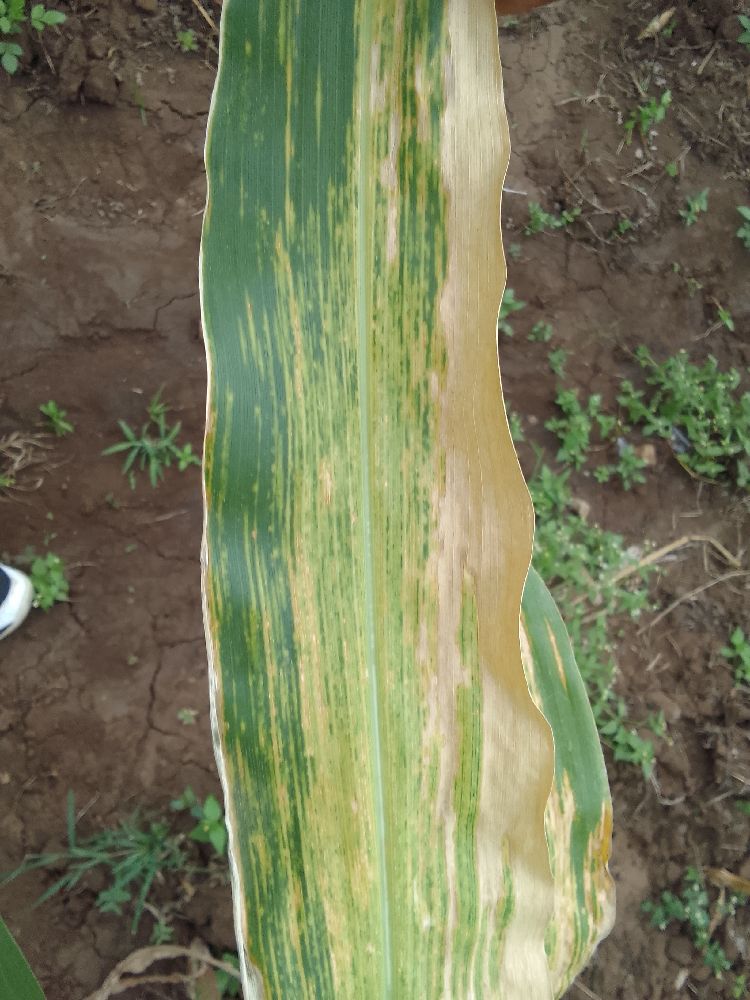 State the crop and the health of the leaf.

maize, maize lethal necrosis
